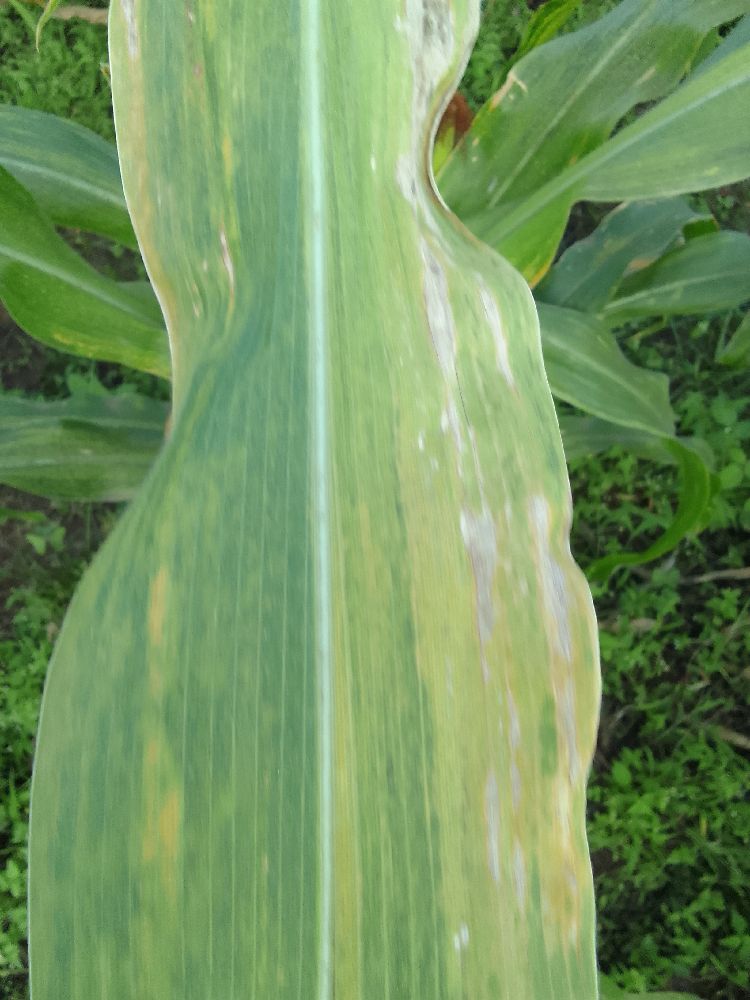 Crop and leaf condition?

maize, maize lethal necrosis
